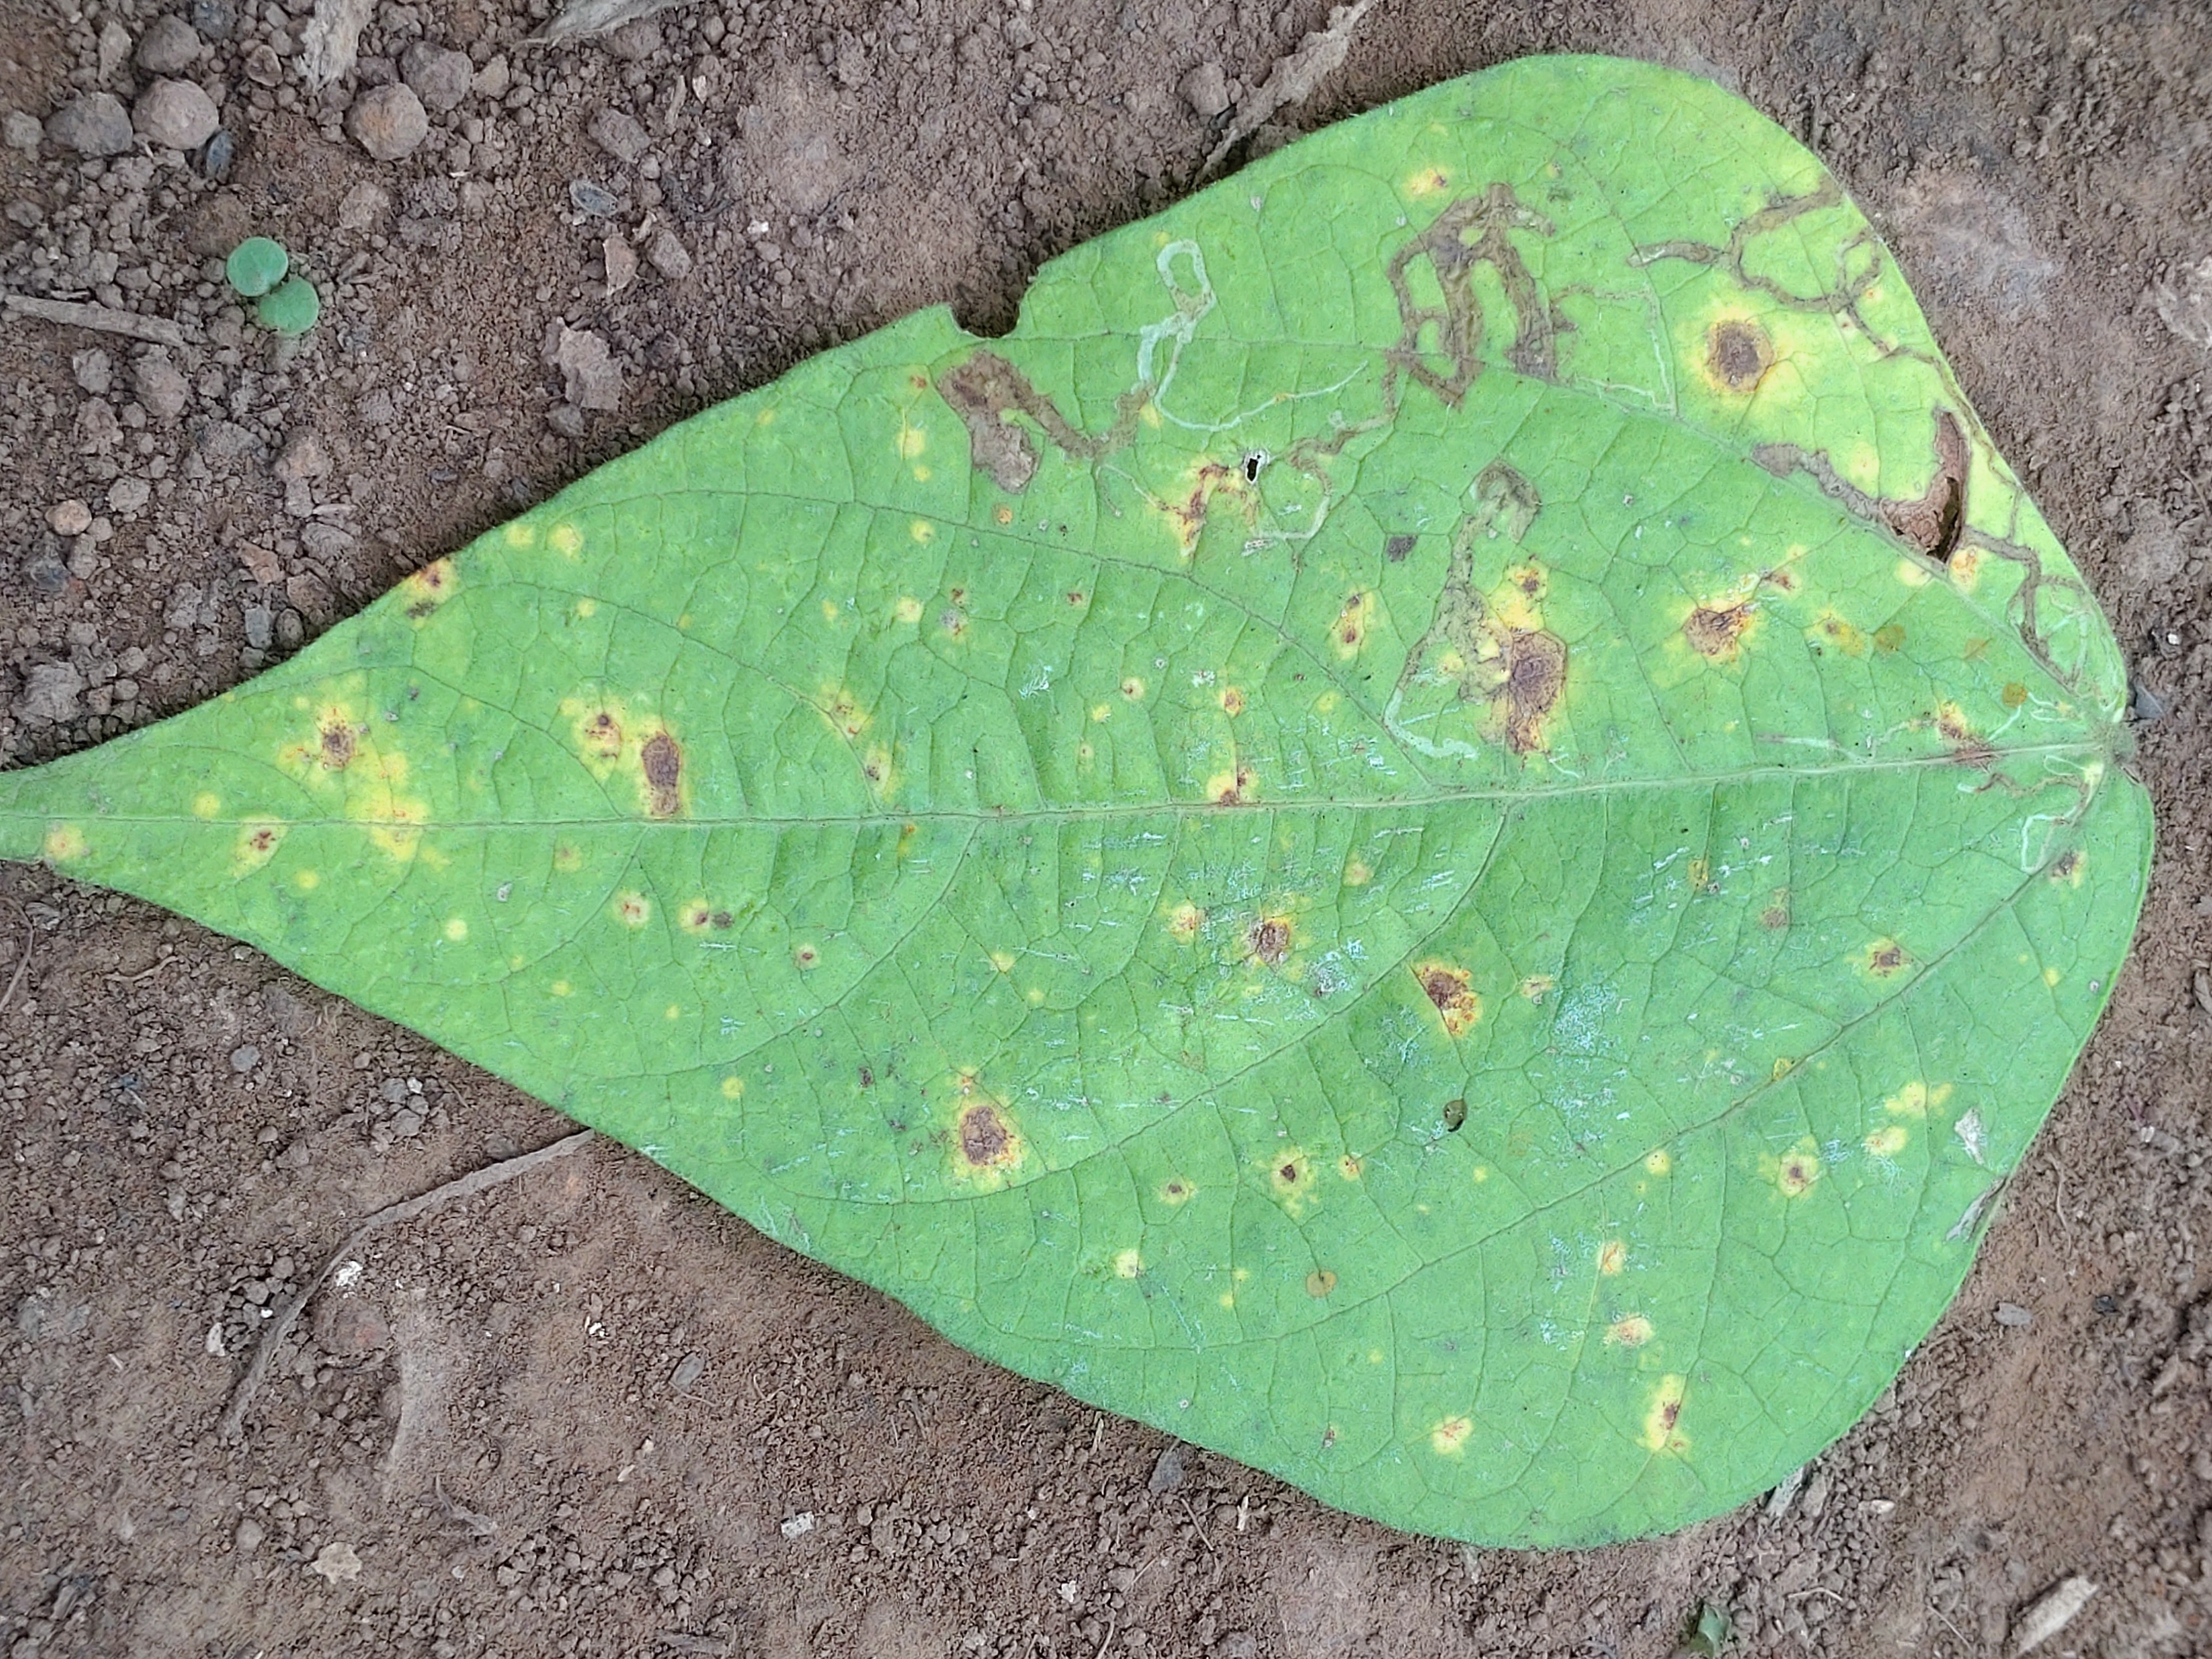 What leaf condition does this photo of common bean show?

rust
